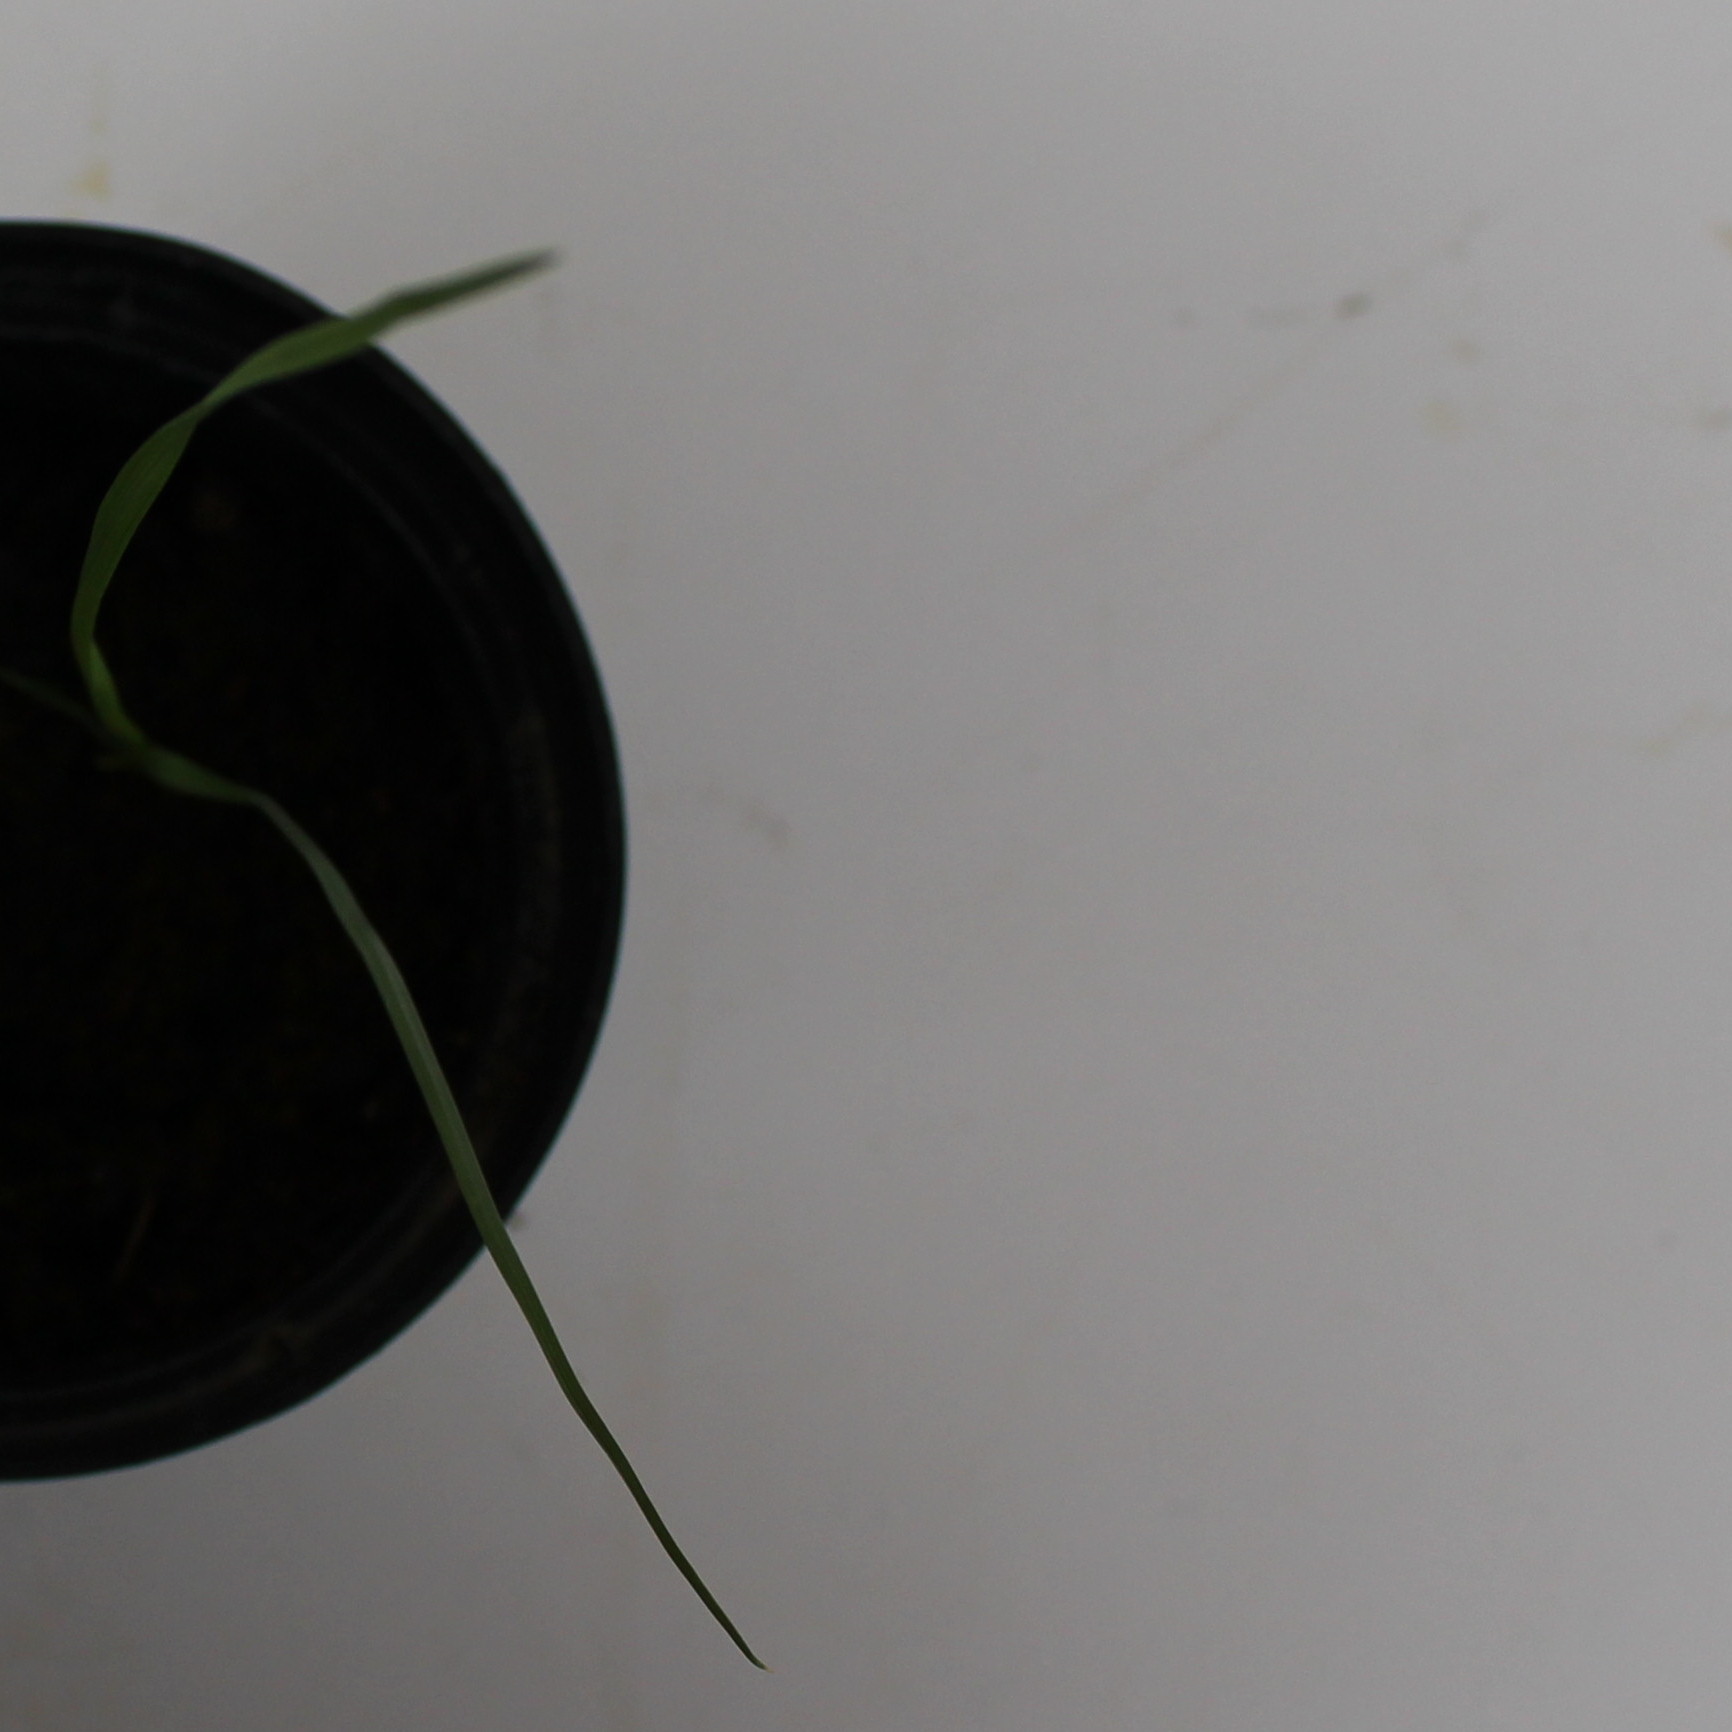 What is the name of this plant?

Lolium multiflorum
